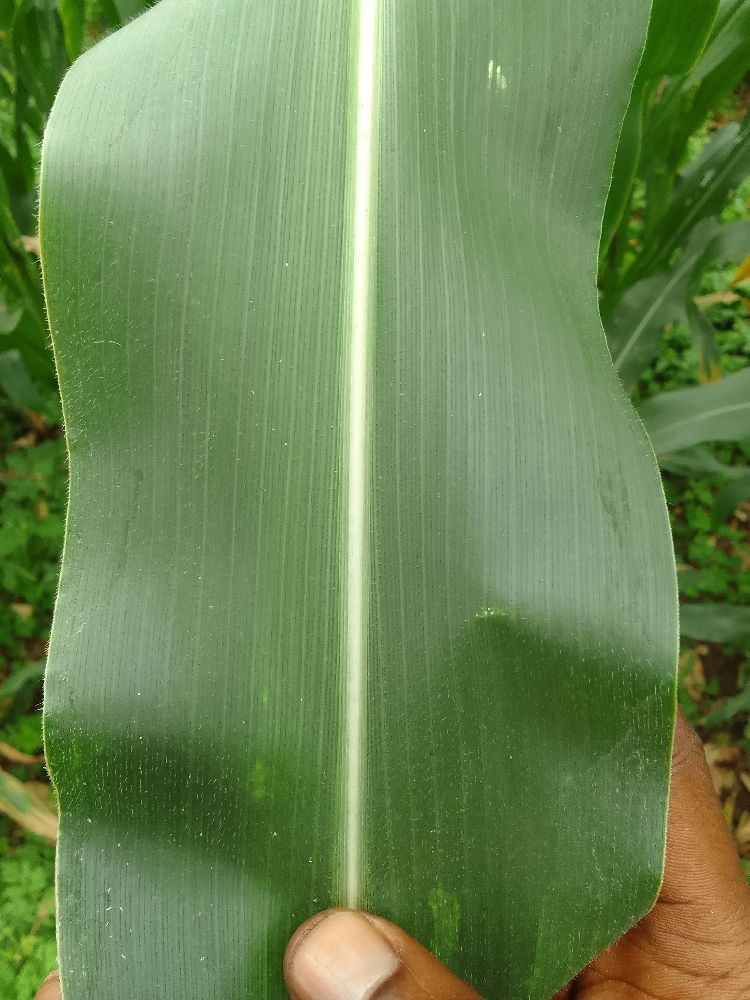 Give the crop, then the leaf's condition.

maize, healthy
